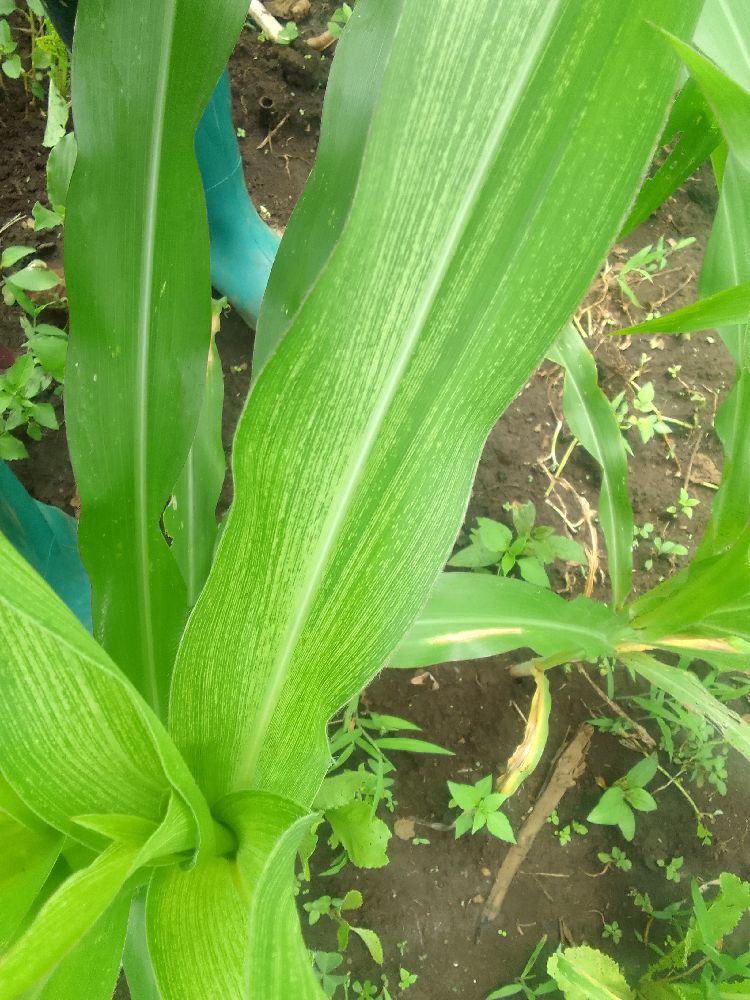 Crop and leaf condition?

maize, maize streak virus
